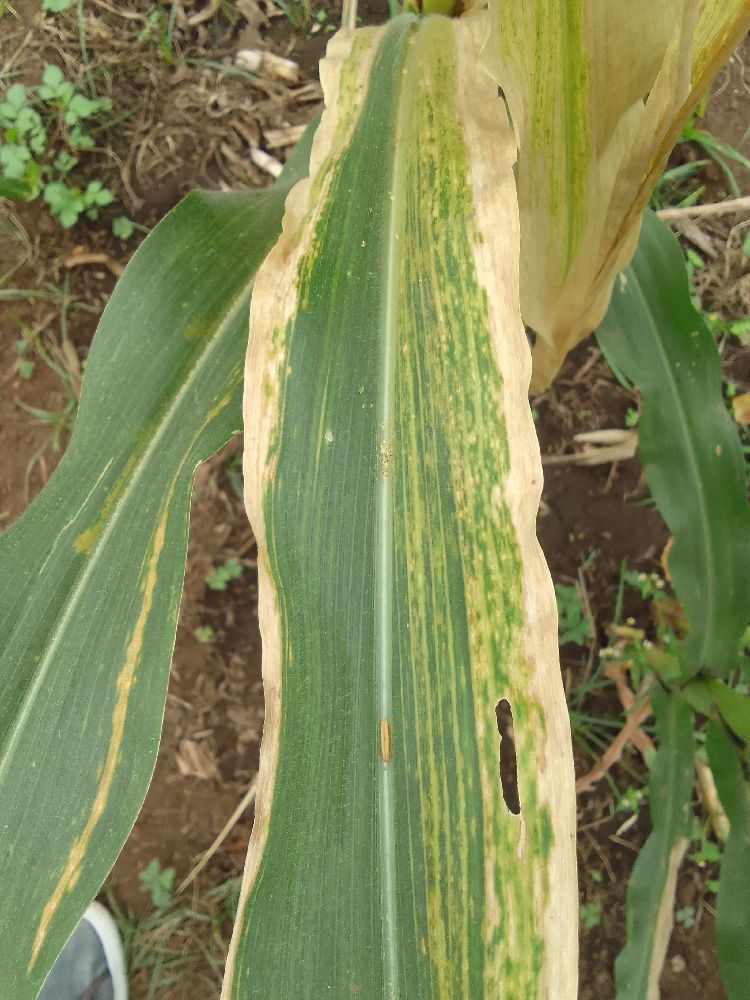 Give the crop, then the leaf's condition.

maize, maize lethal necrosis
